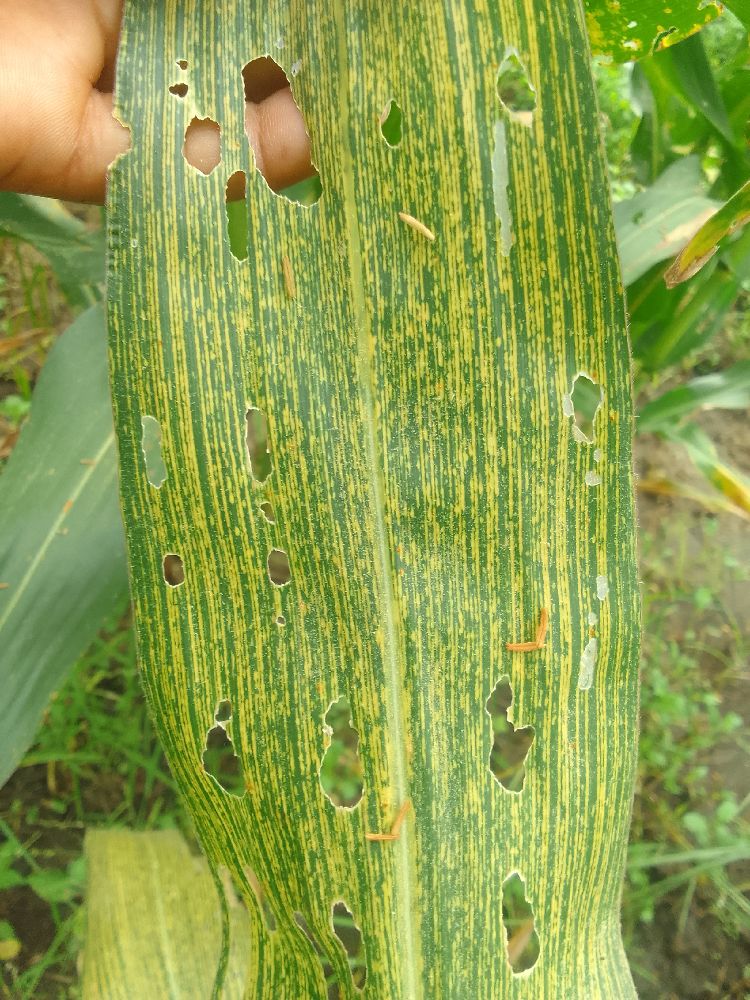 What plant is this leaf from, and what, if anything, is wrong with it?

maize, maize streak virus
